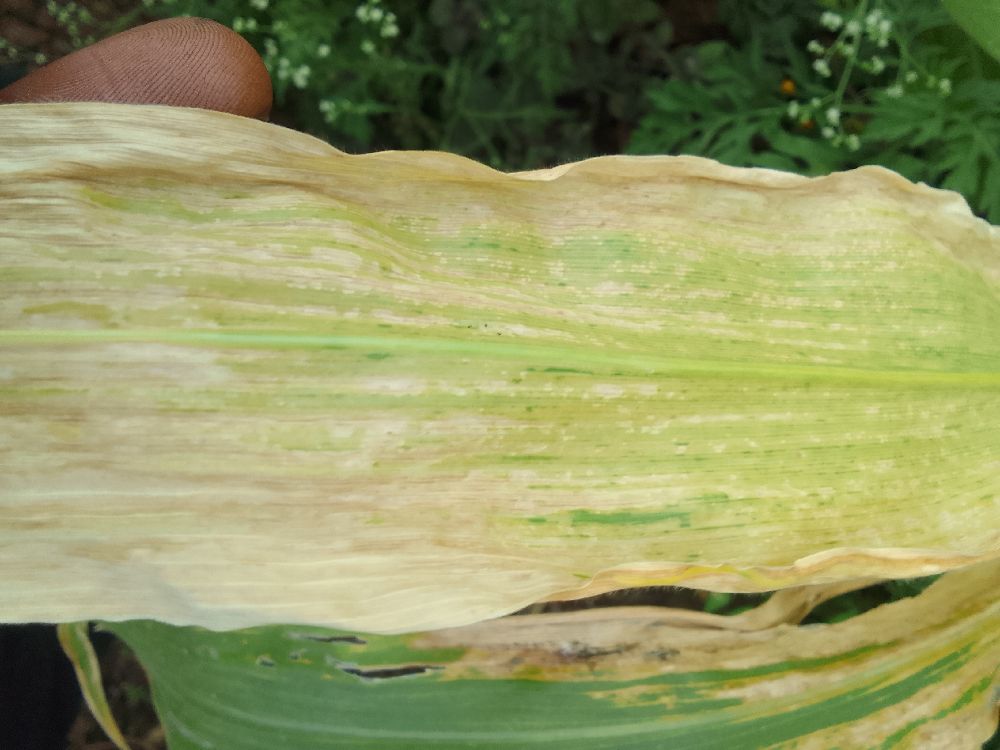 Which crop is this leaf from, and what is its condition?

maize, maize lethal necrosis
